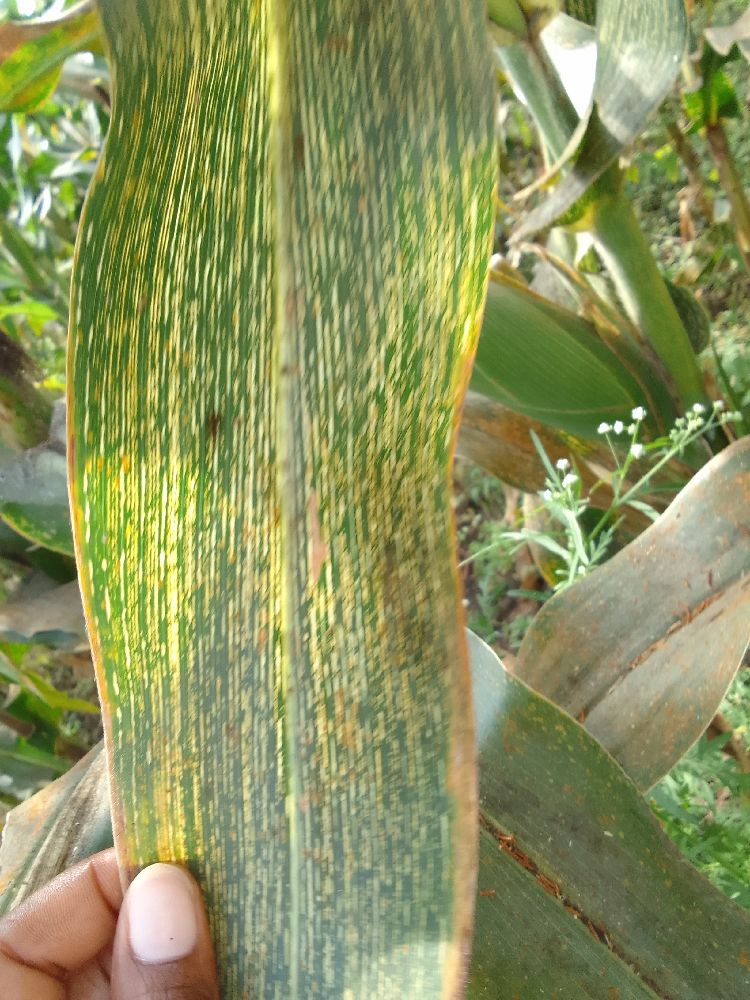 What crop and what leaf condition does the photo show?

maize, maize streak virus
